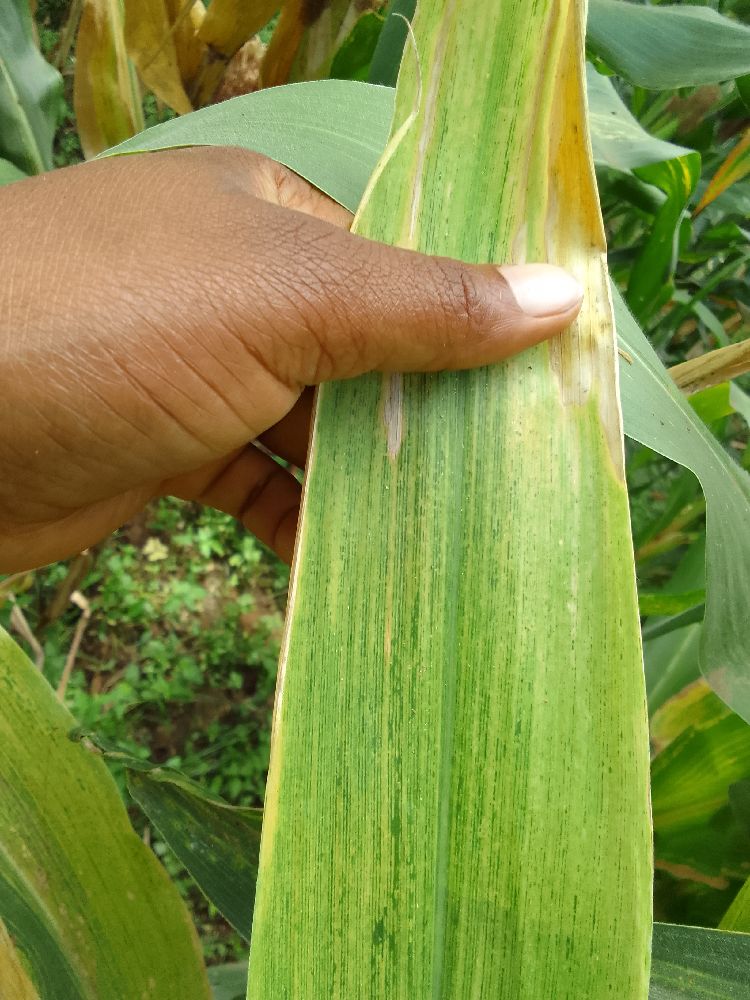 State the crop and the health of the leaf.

maize, maize lethal necrosis
